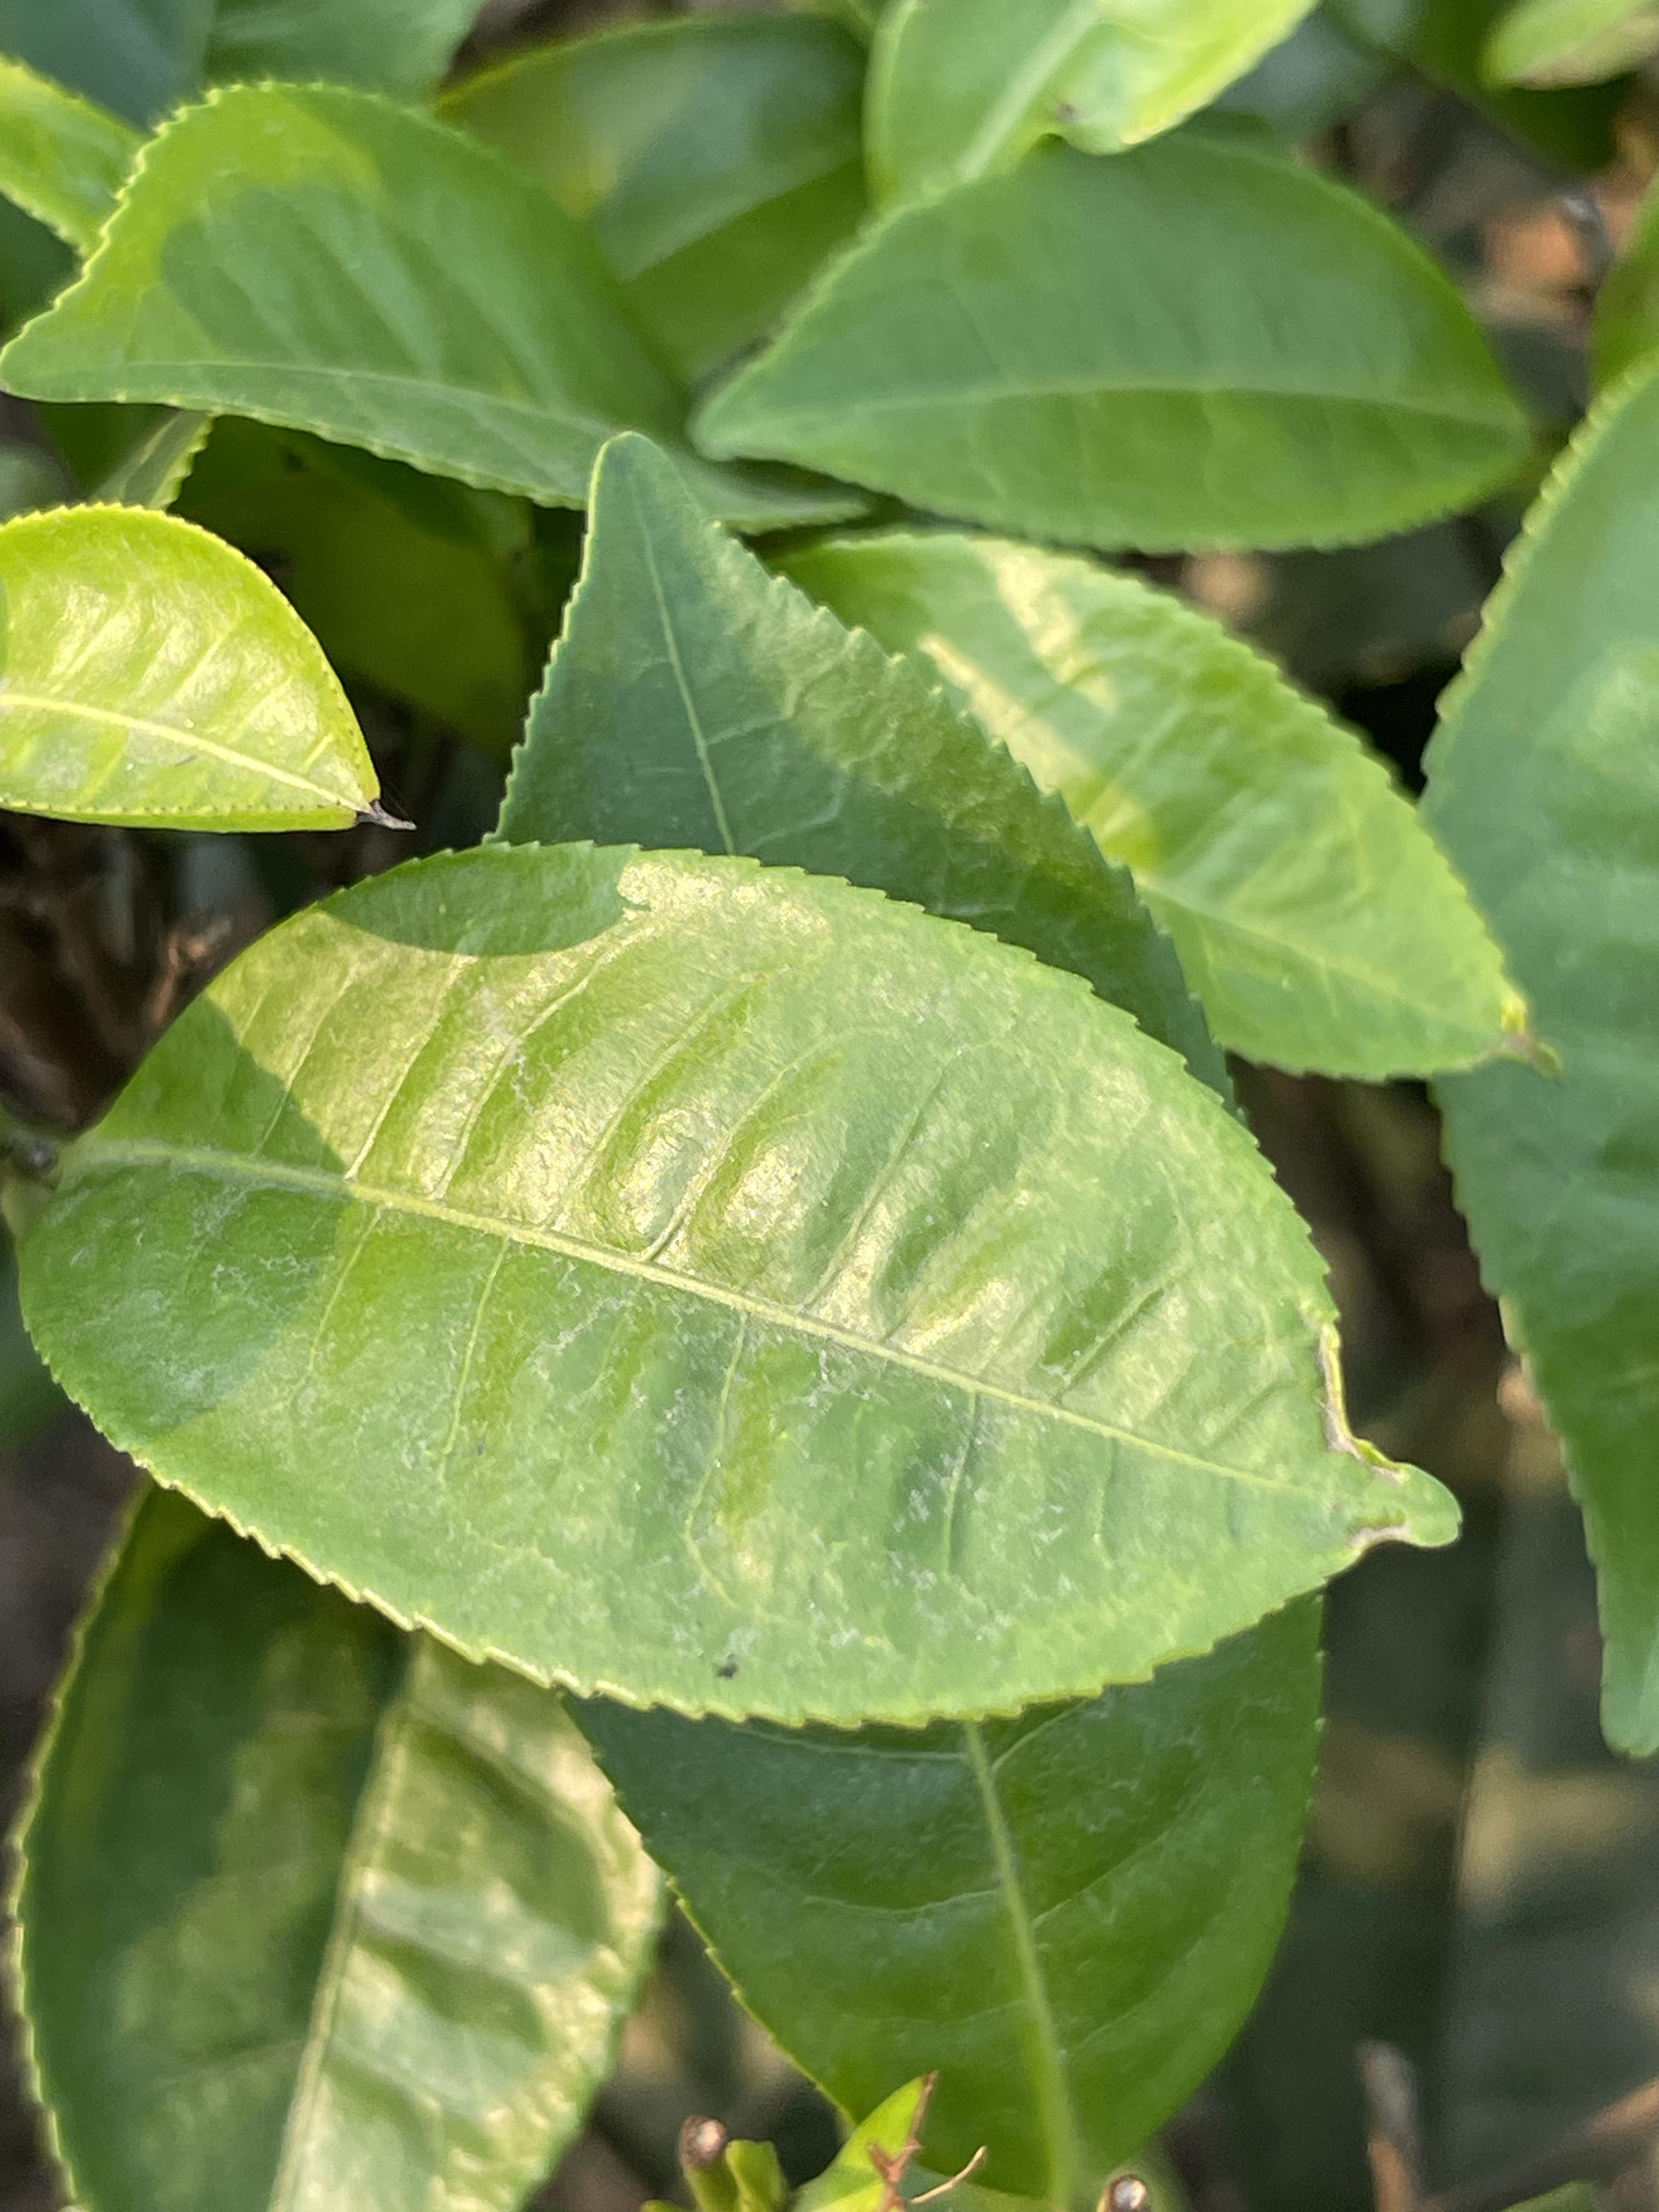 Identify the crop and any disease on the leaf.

tea, healthy leaf
